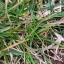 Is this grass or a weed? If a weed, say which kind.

grass
